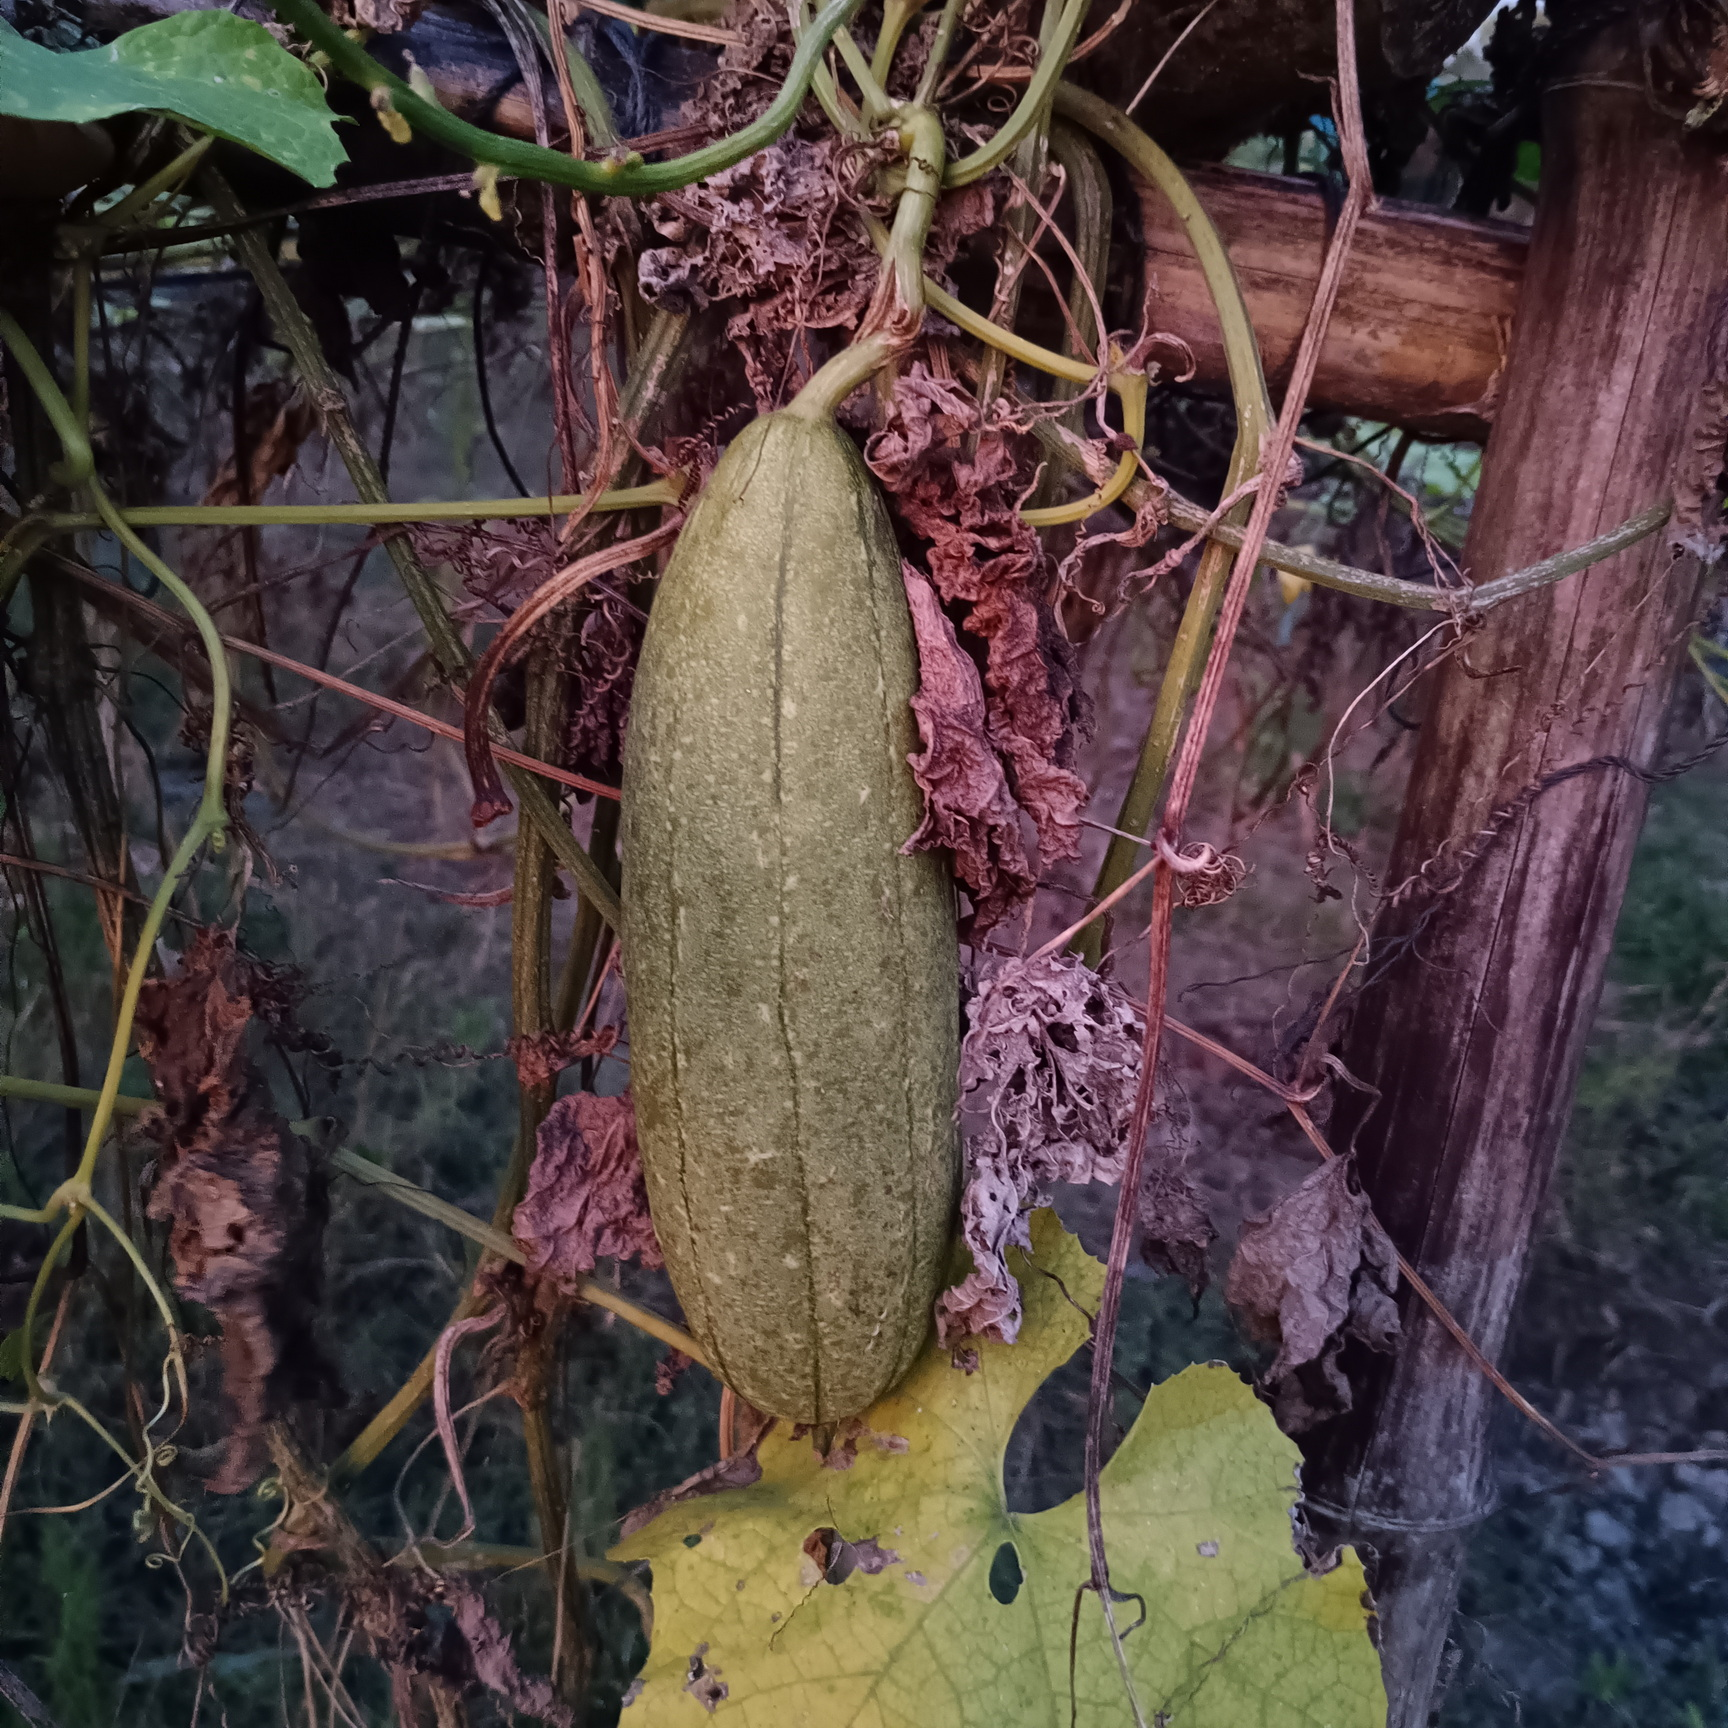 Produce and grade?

luffa, fresh
